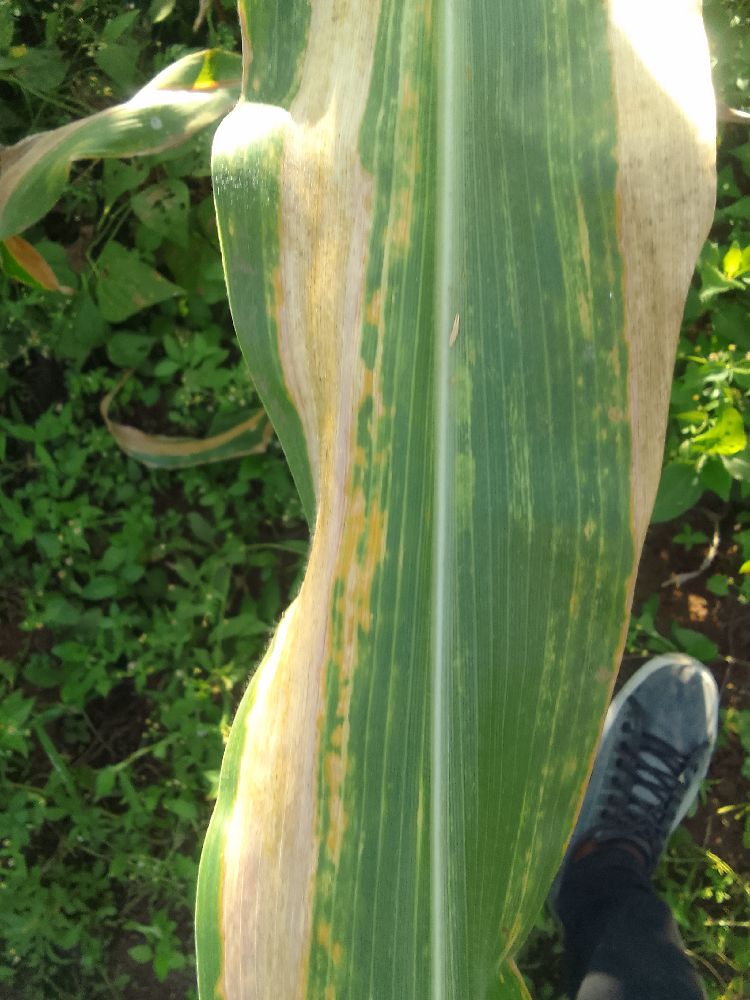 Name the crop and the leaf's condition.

maize, maize lethal necrosis
